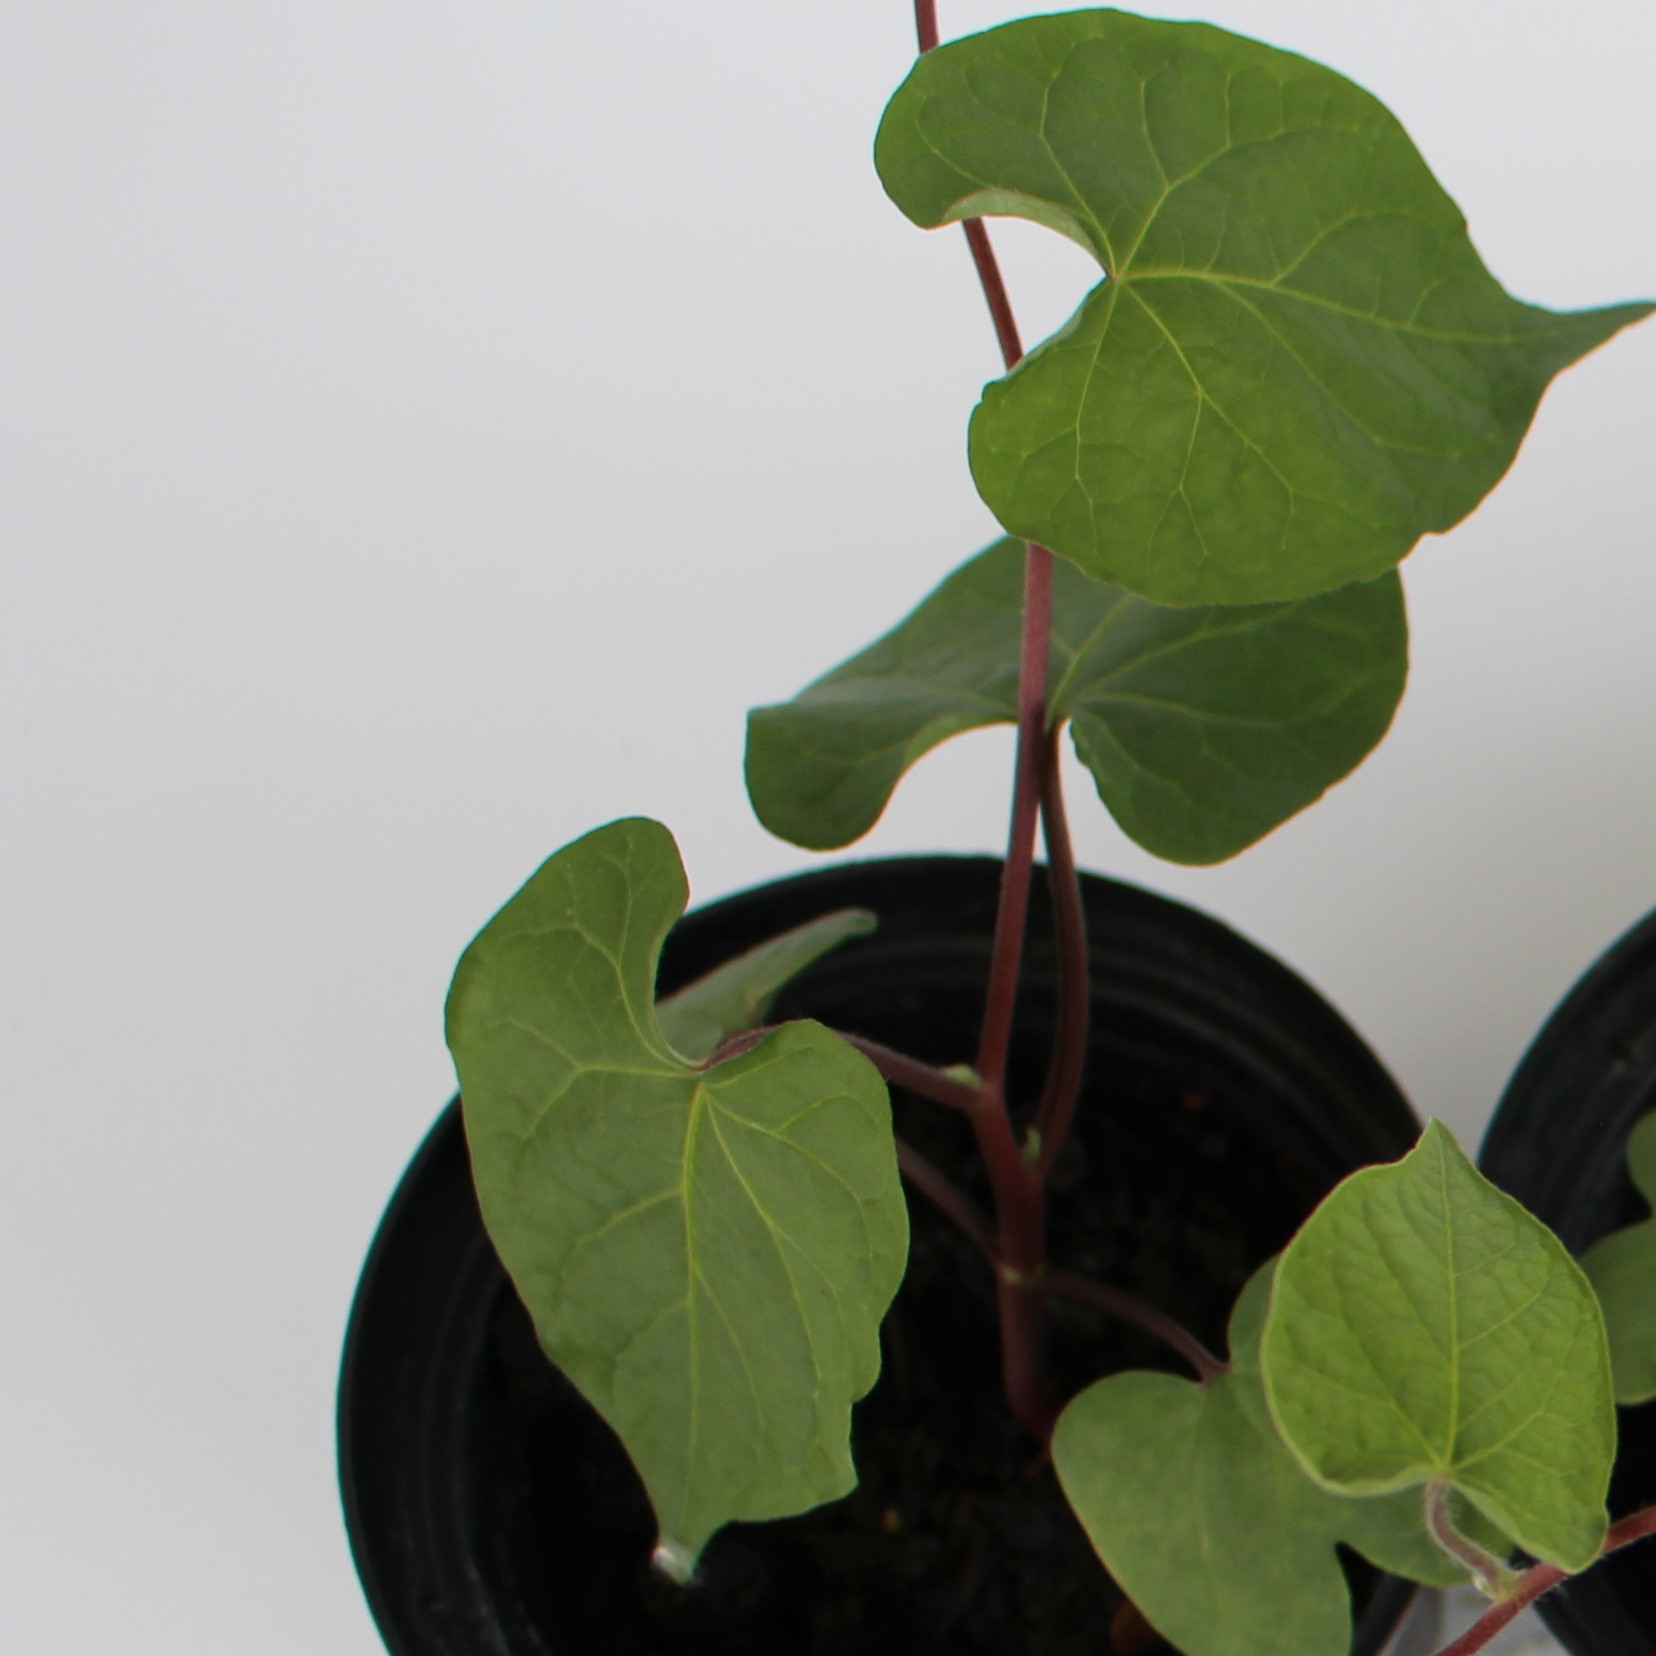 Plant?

Convolvulus arvensis
